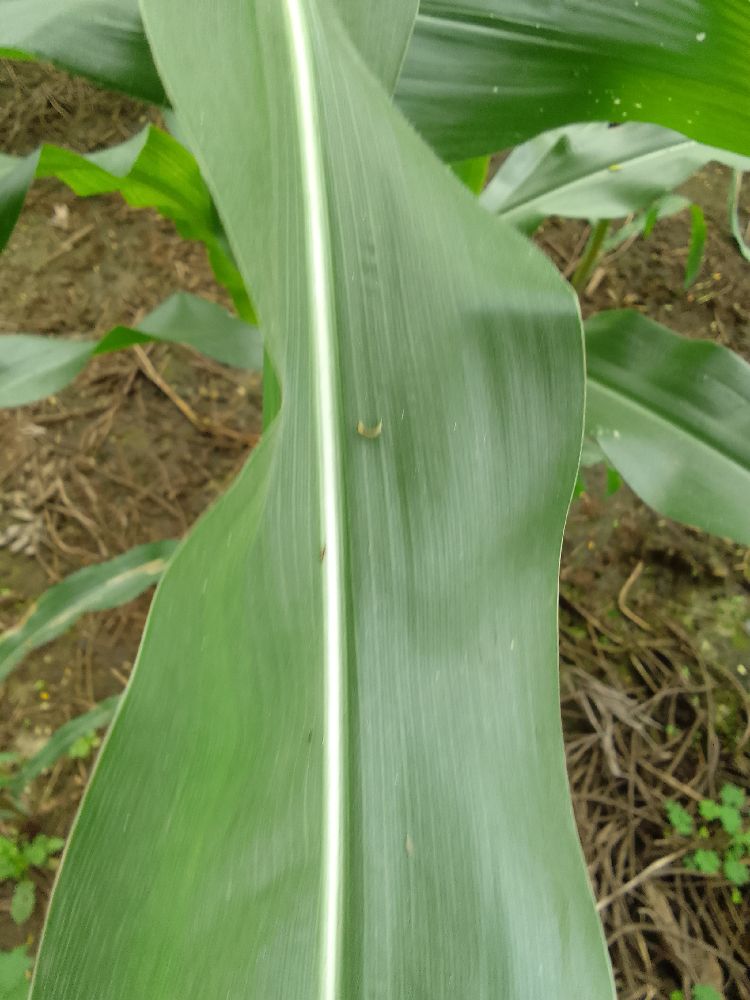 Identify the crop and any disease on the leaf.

maize, healthy
